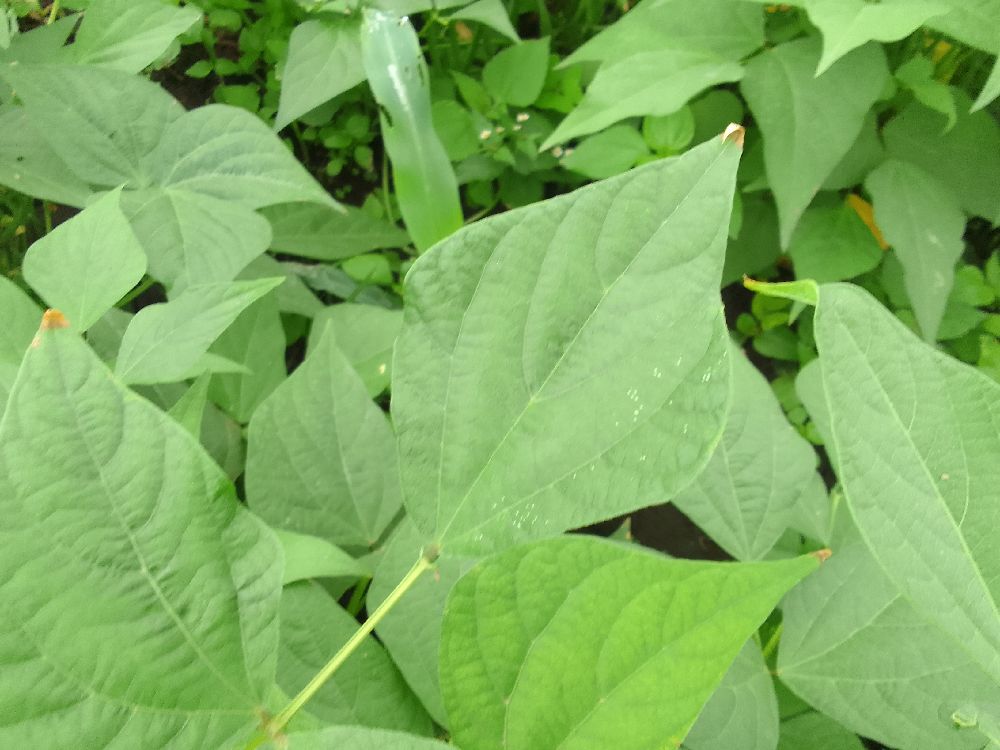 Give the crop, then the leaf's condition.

common bean, healthy
